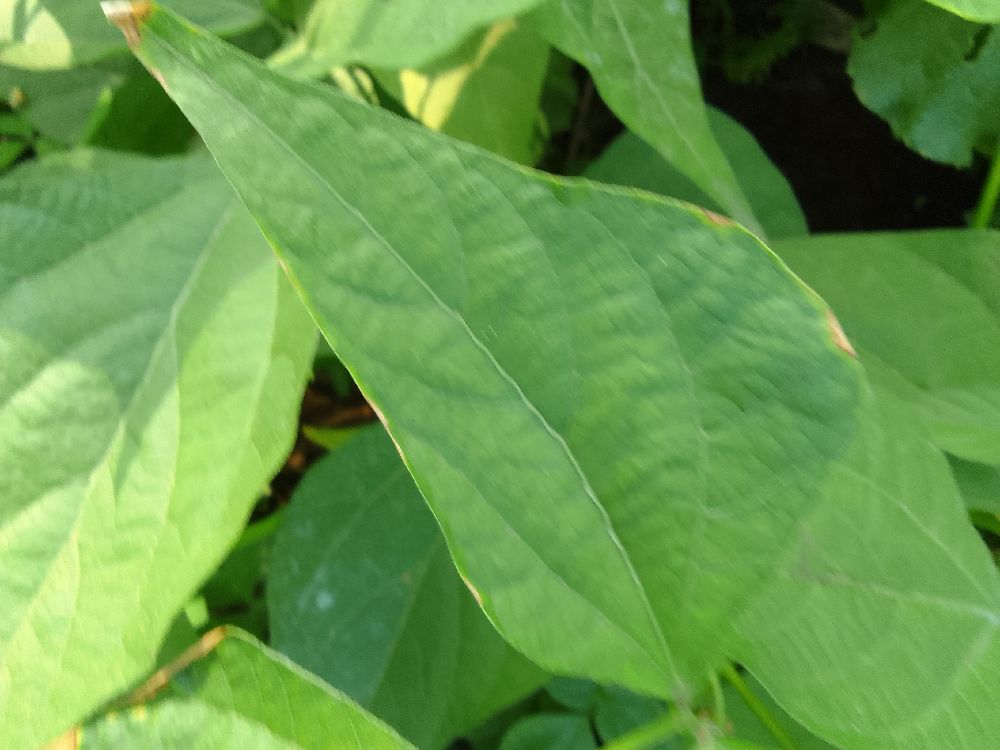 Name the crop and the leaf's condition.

common bean, healthy
